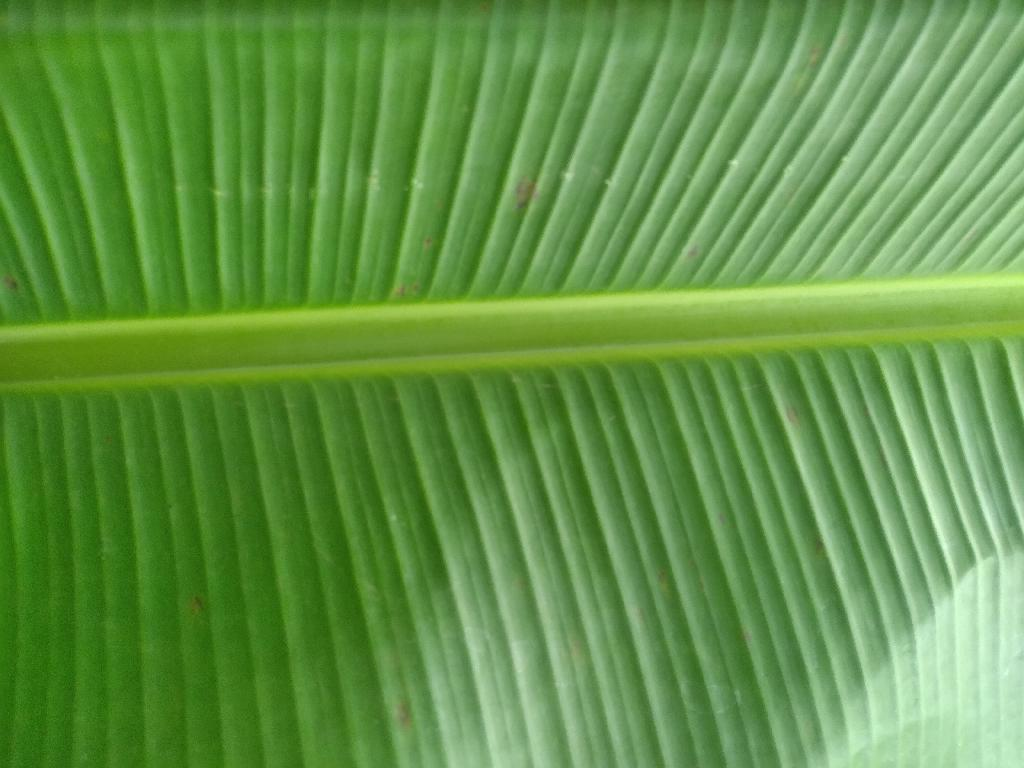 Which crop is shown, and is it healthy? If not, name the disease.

banana, healthy
